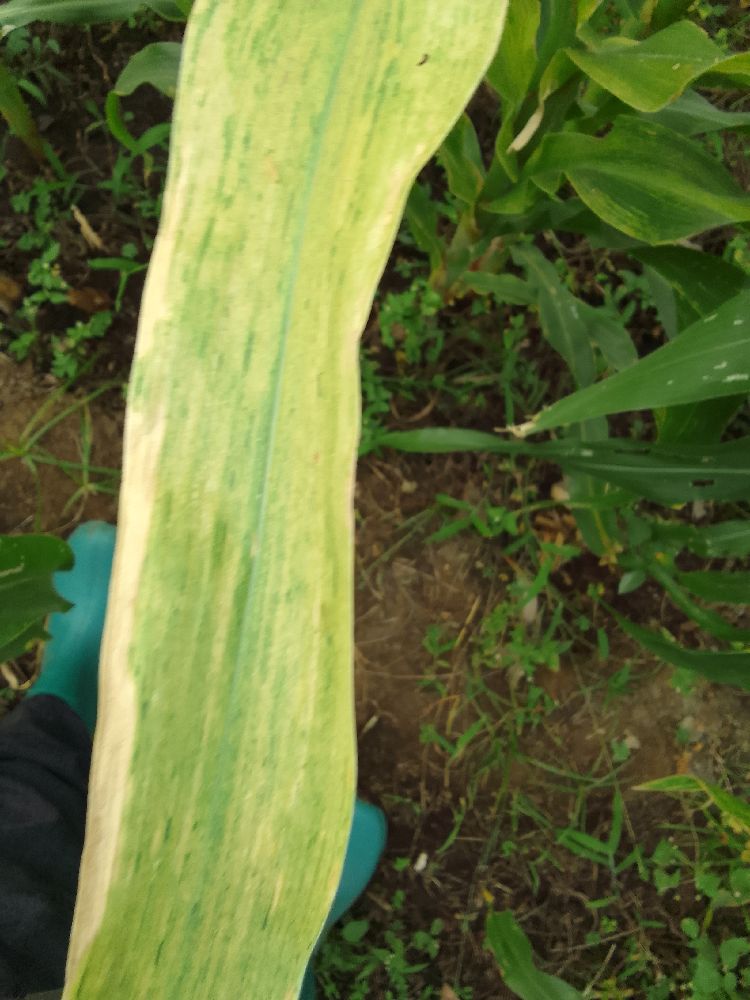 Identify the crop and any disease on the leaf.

maize, maize lethal necrosis
